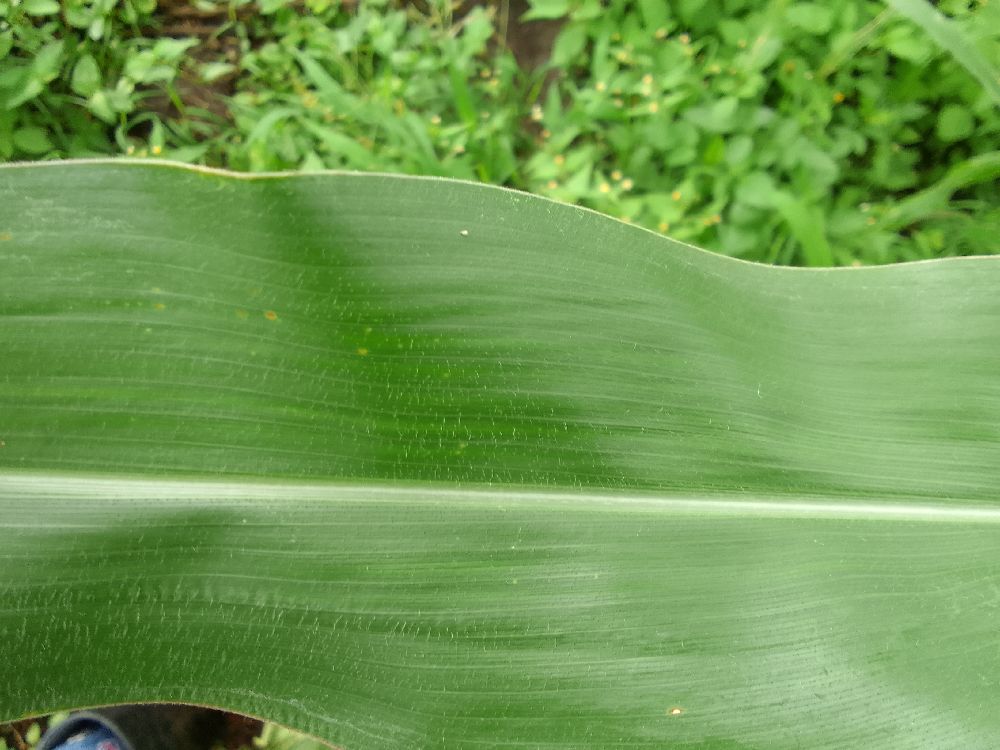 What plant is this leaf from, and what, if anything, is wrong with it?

maize, healthy
